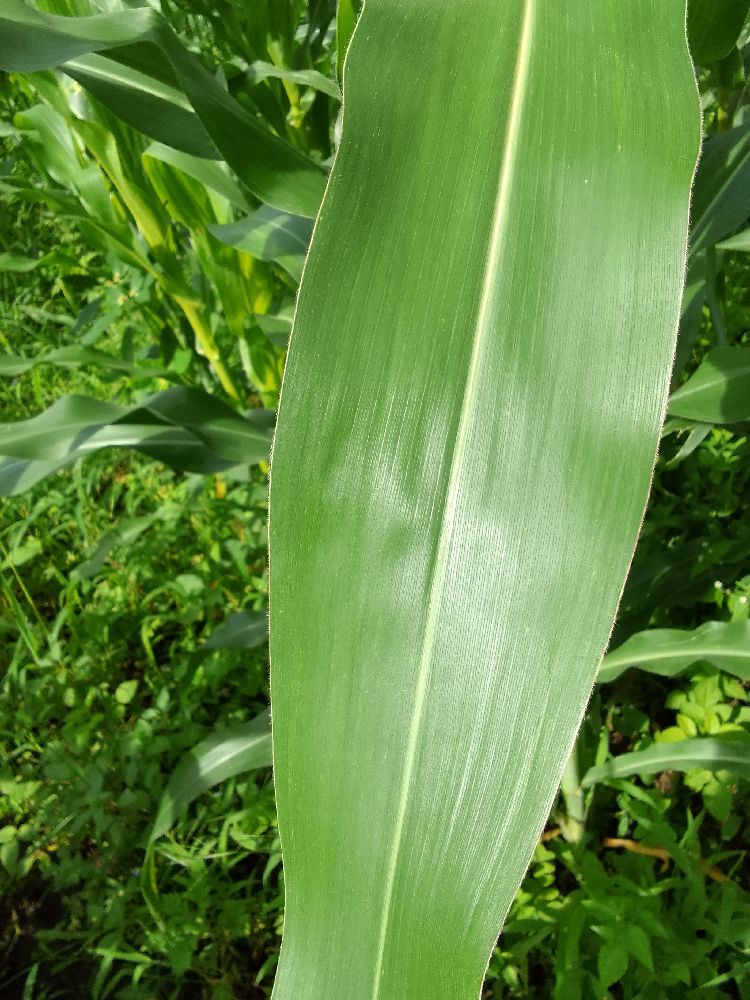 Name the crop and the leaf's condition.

maize, healthy
